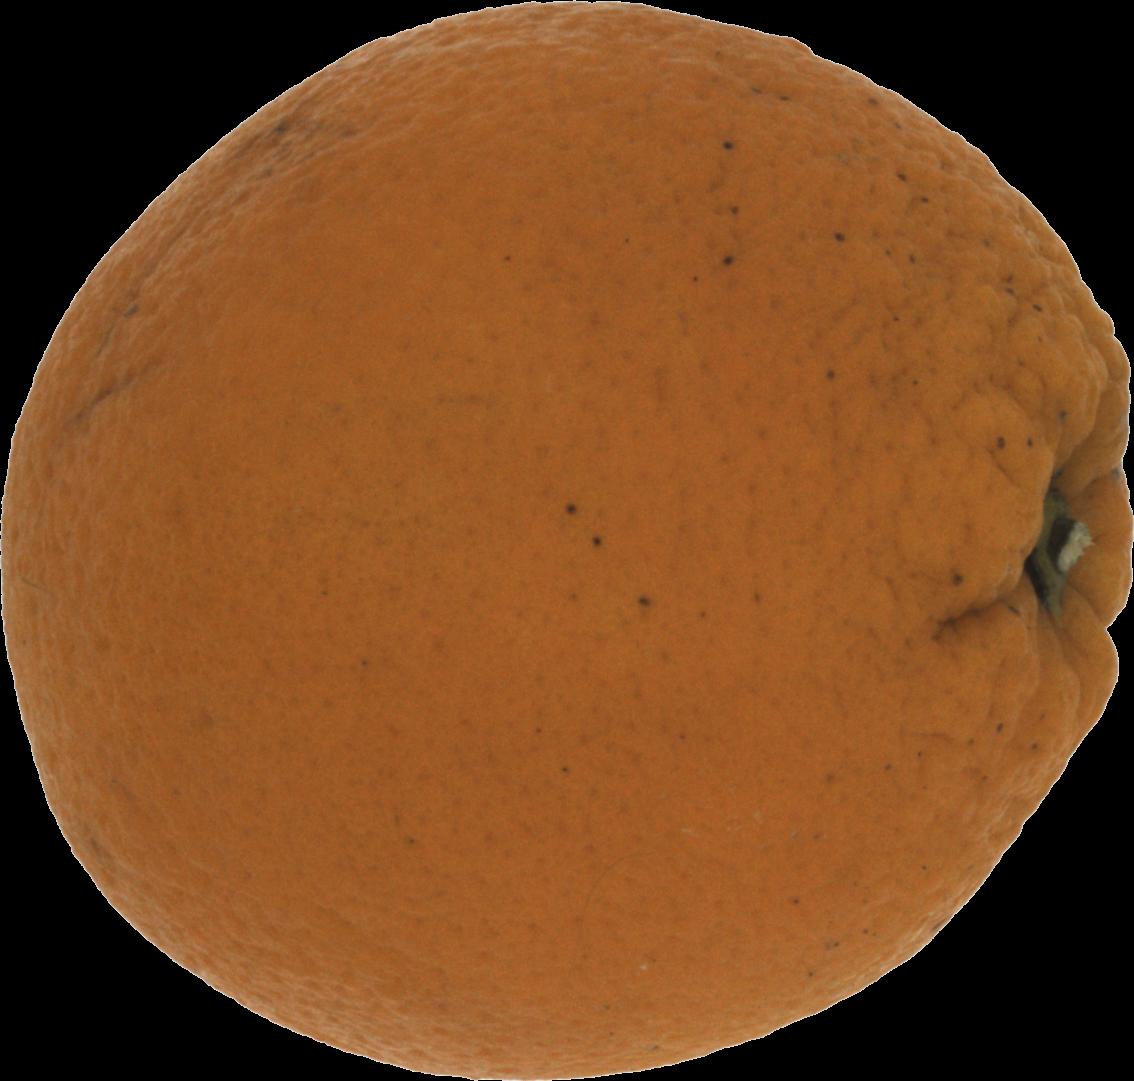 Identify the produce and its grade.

orange, bad
